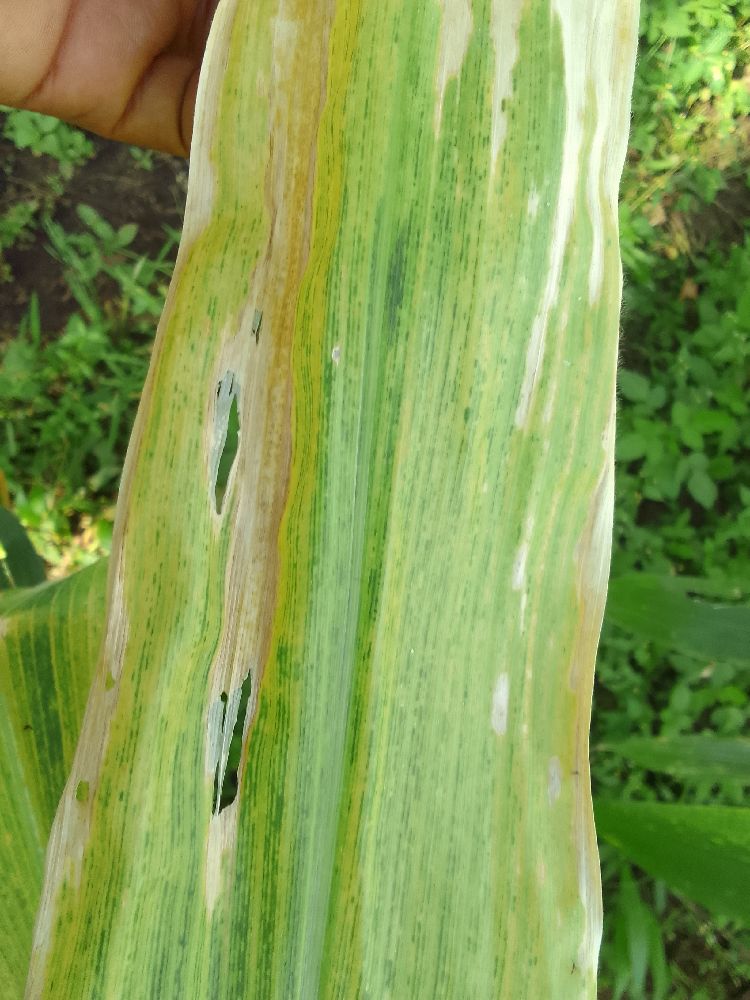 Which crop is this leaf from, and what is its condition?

maize, maize lethal necrosis
